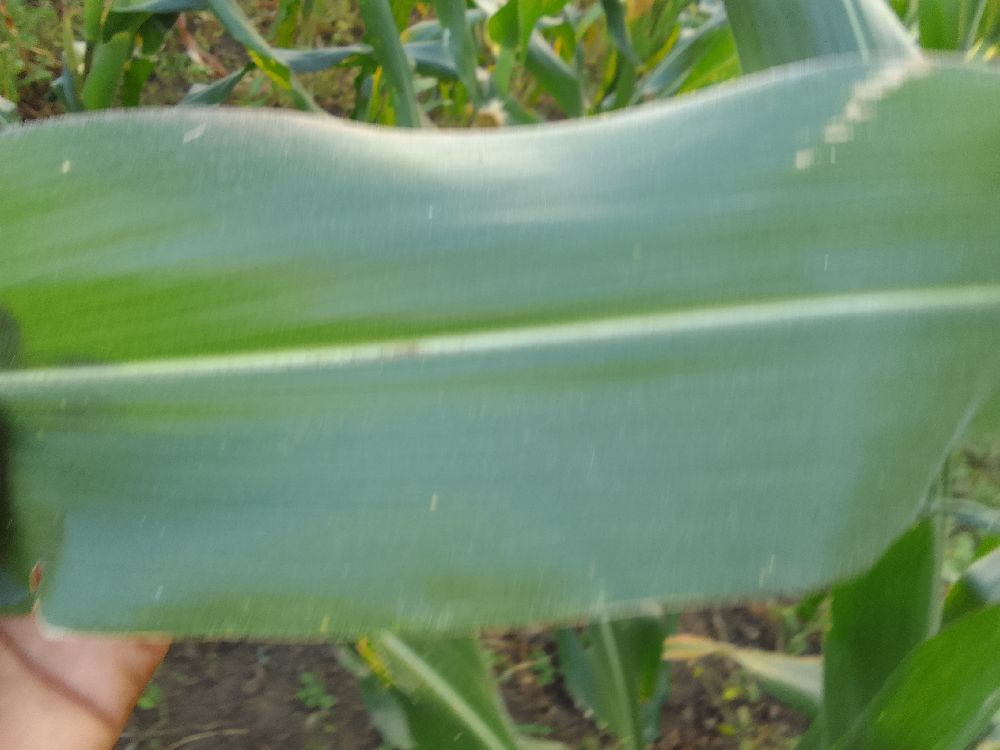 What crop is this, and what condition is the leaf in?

maize, healthy
